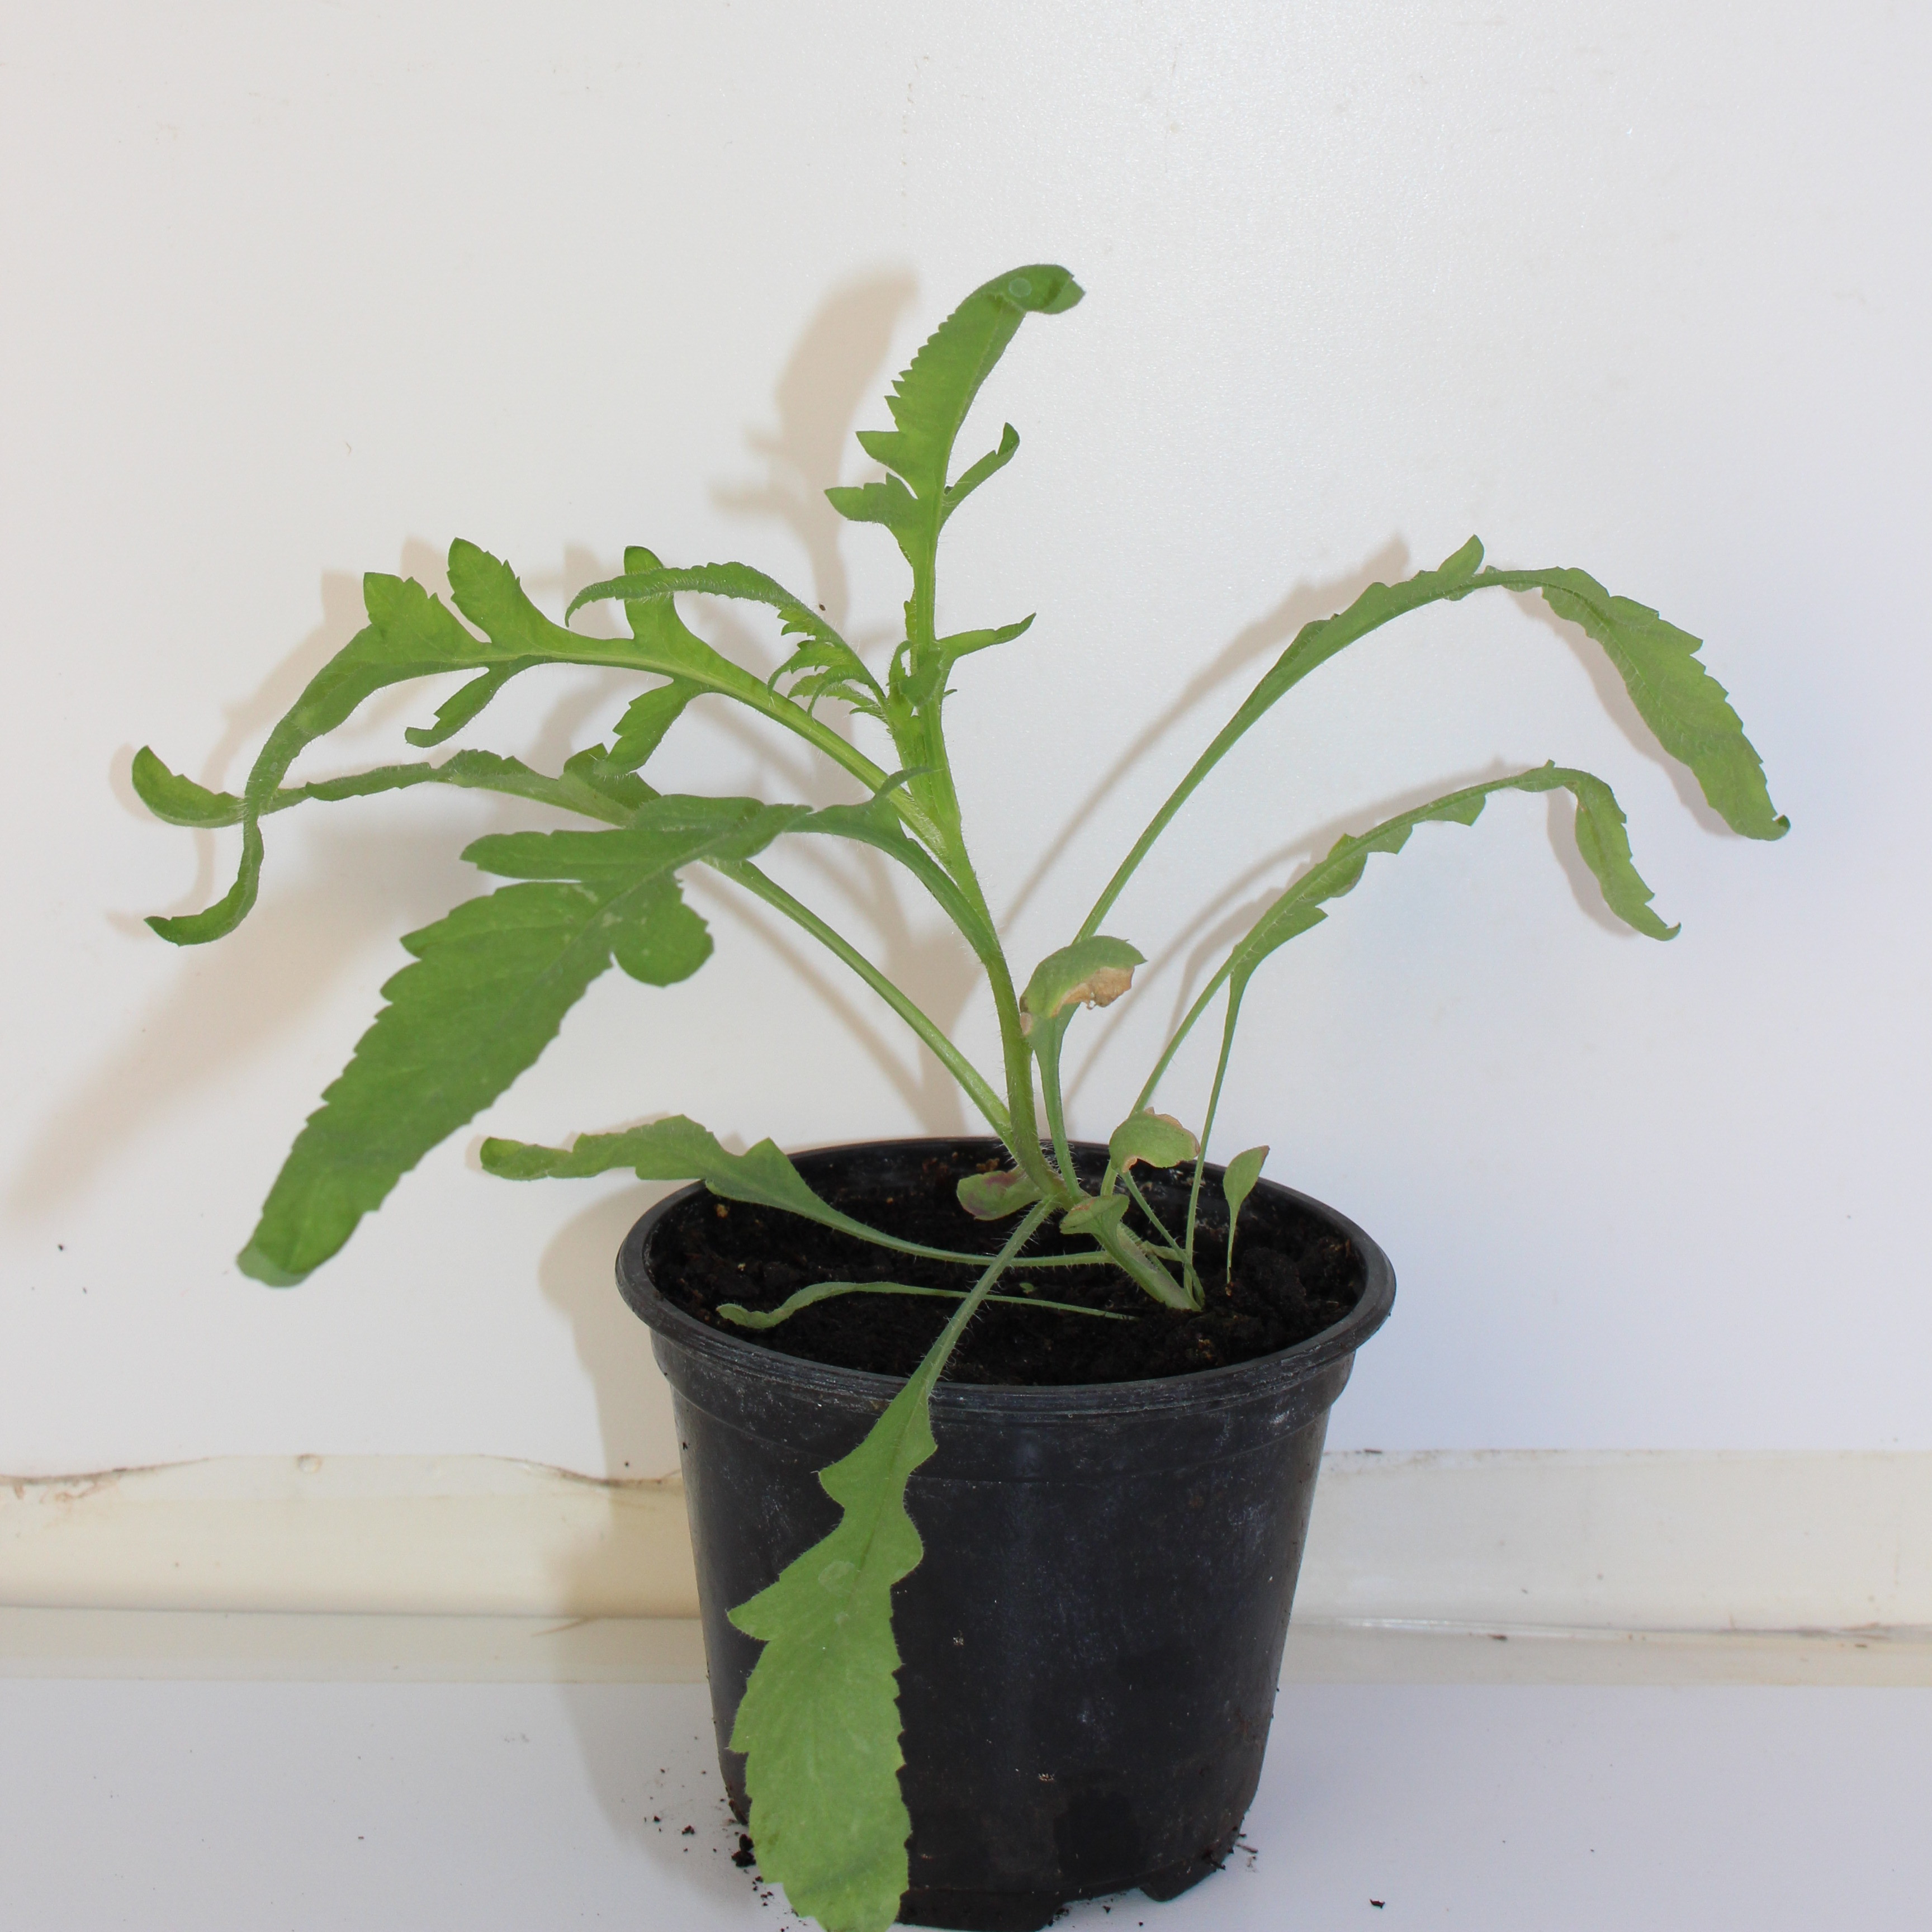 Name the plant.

Papaver rhoeas
